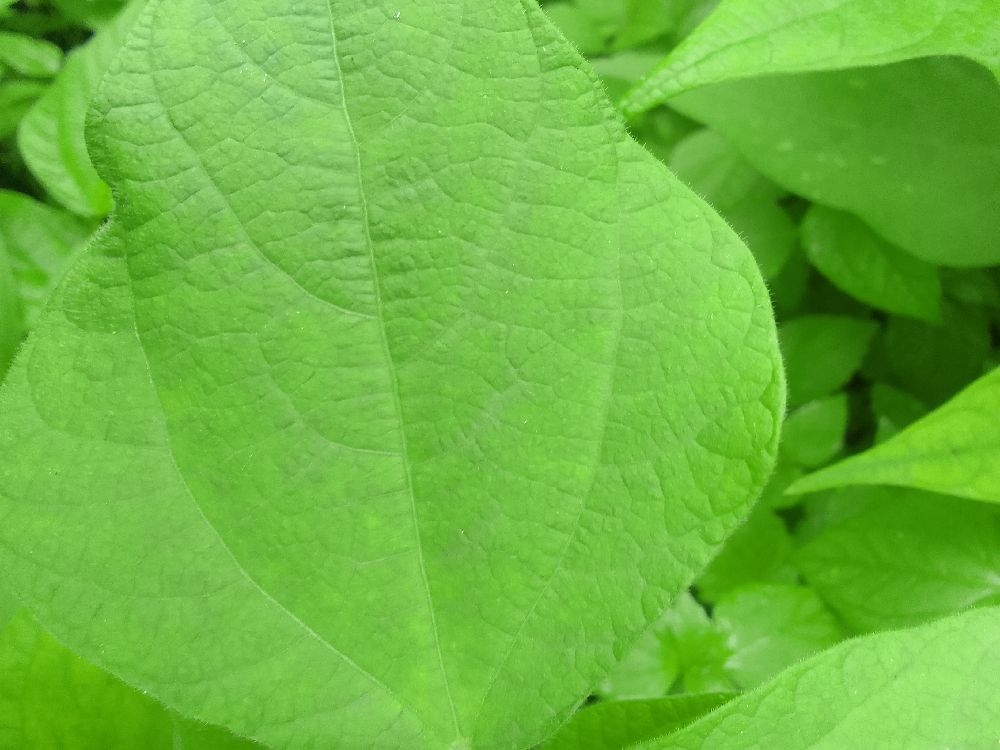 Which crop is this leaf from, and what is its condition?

common bean, healthy
